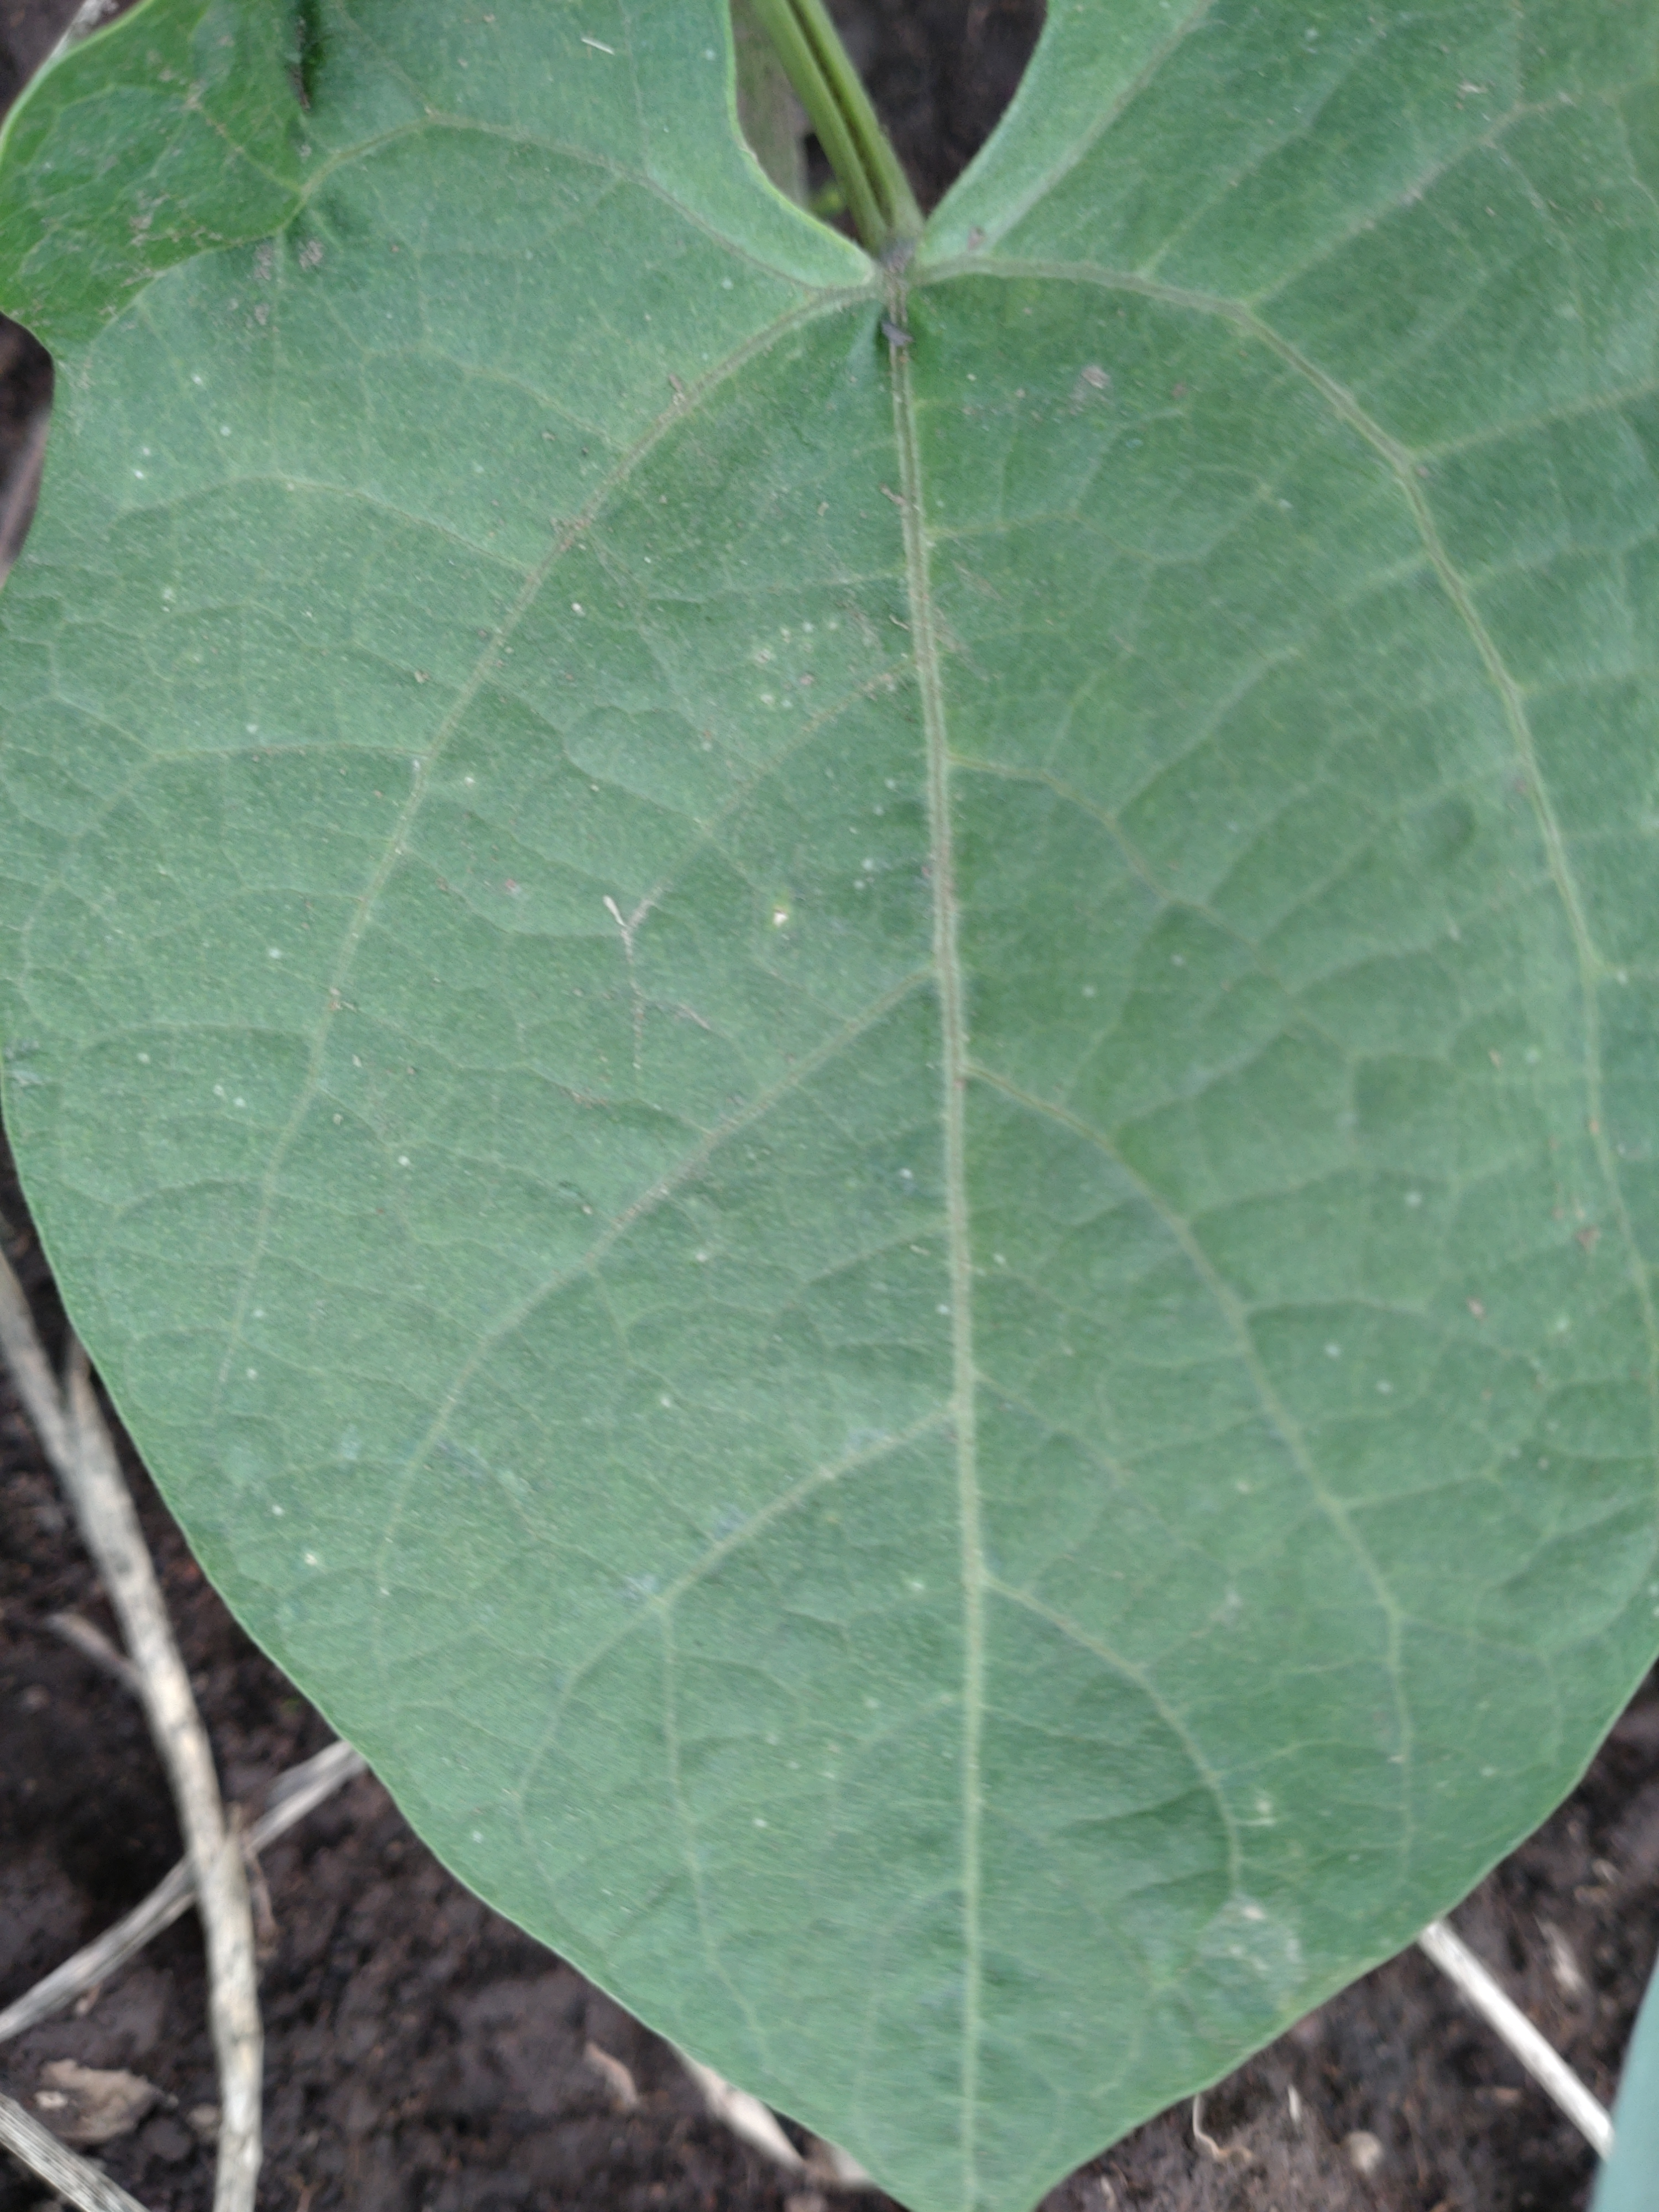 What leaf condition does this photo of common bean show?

healthy
